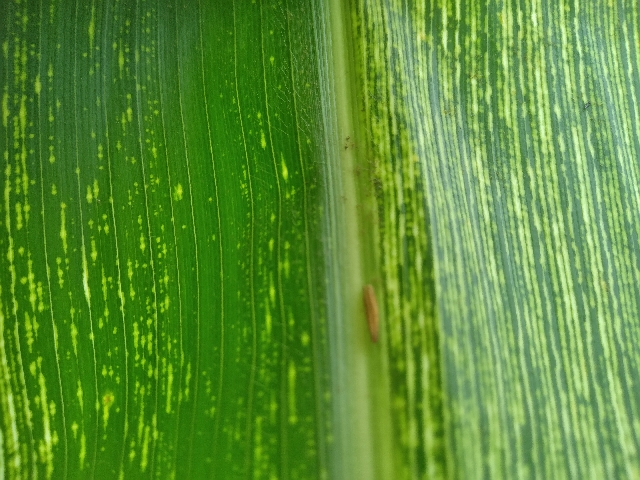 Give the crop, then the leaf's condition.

maize, maize streak virus
